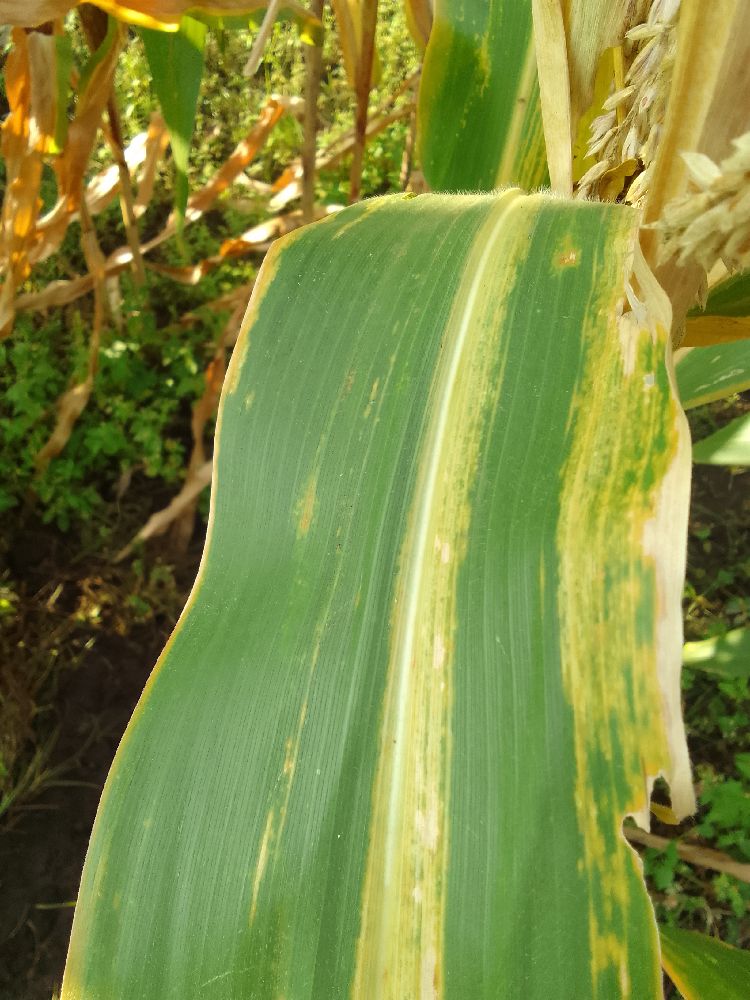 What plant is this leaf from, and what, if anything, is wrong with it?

maize, maize lethal necrosis
